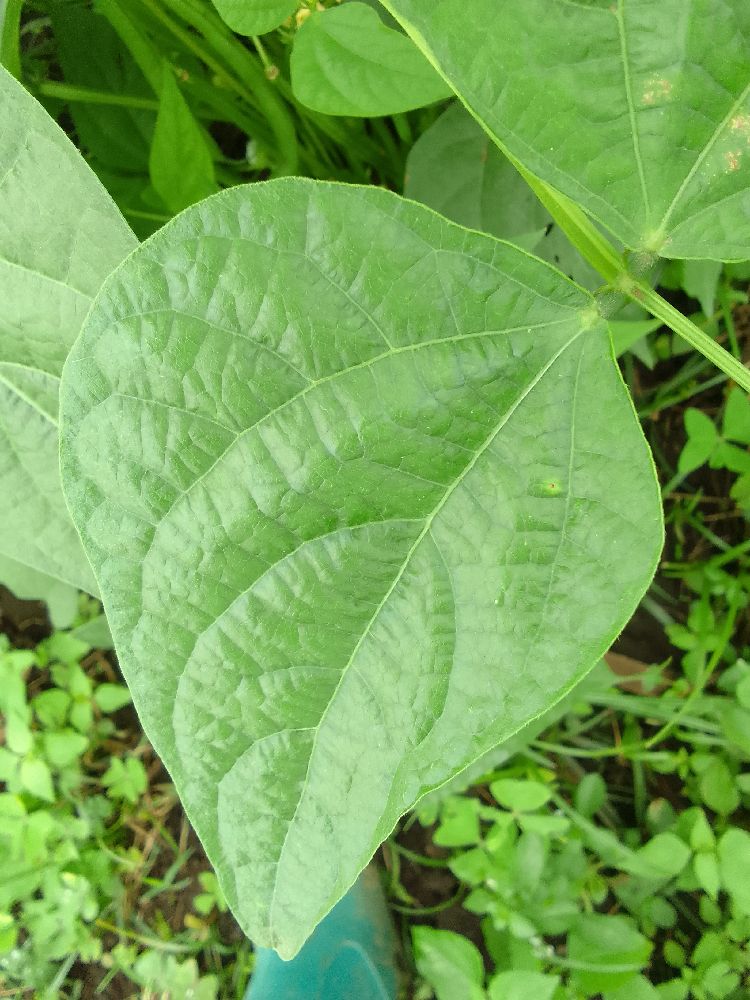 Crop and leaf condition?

common bean, healthy
